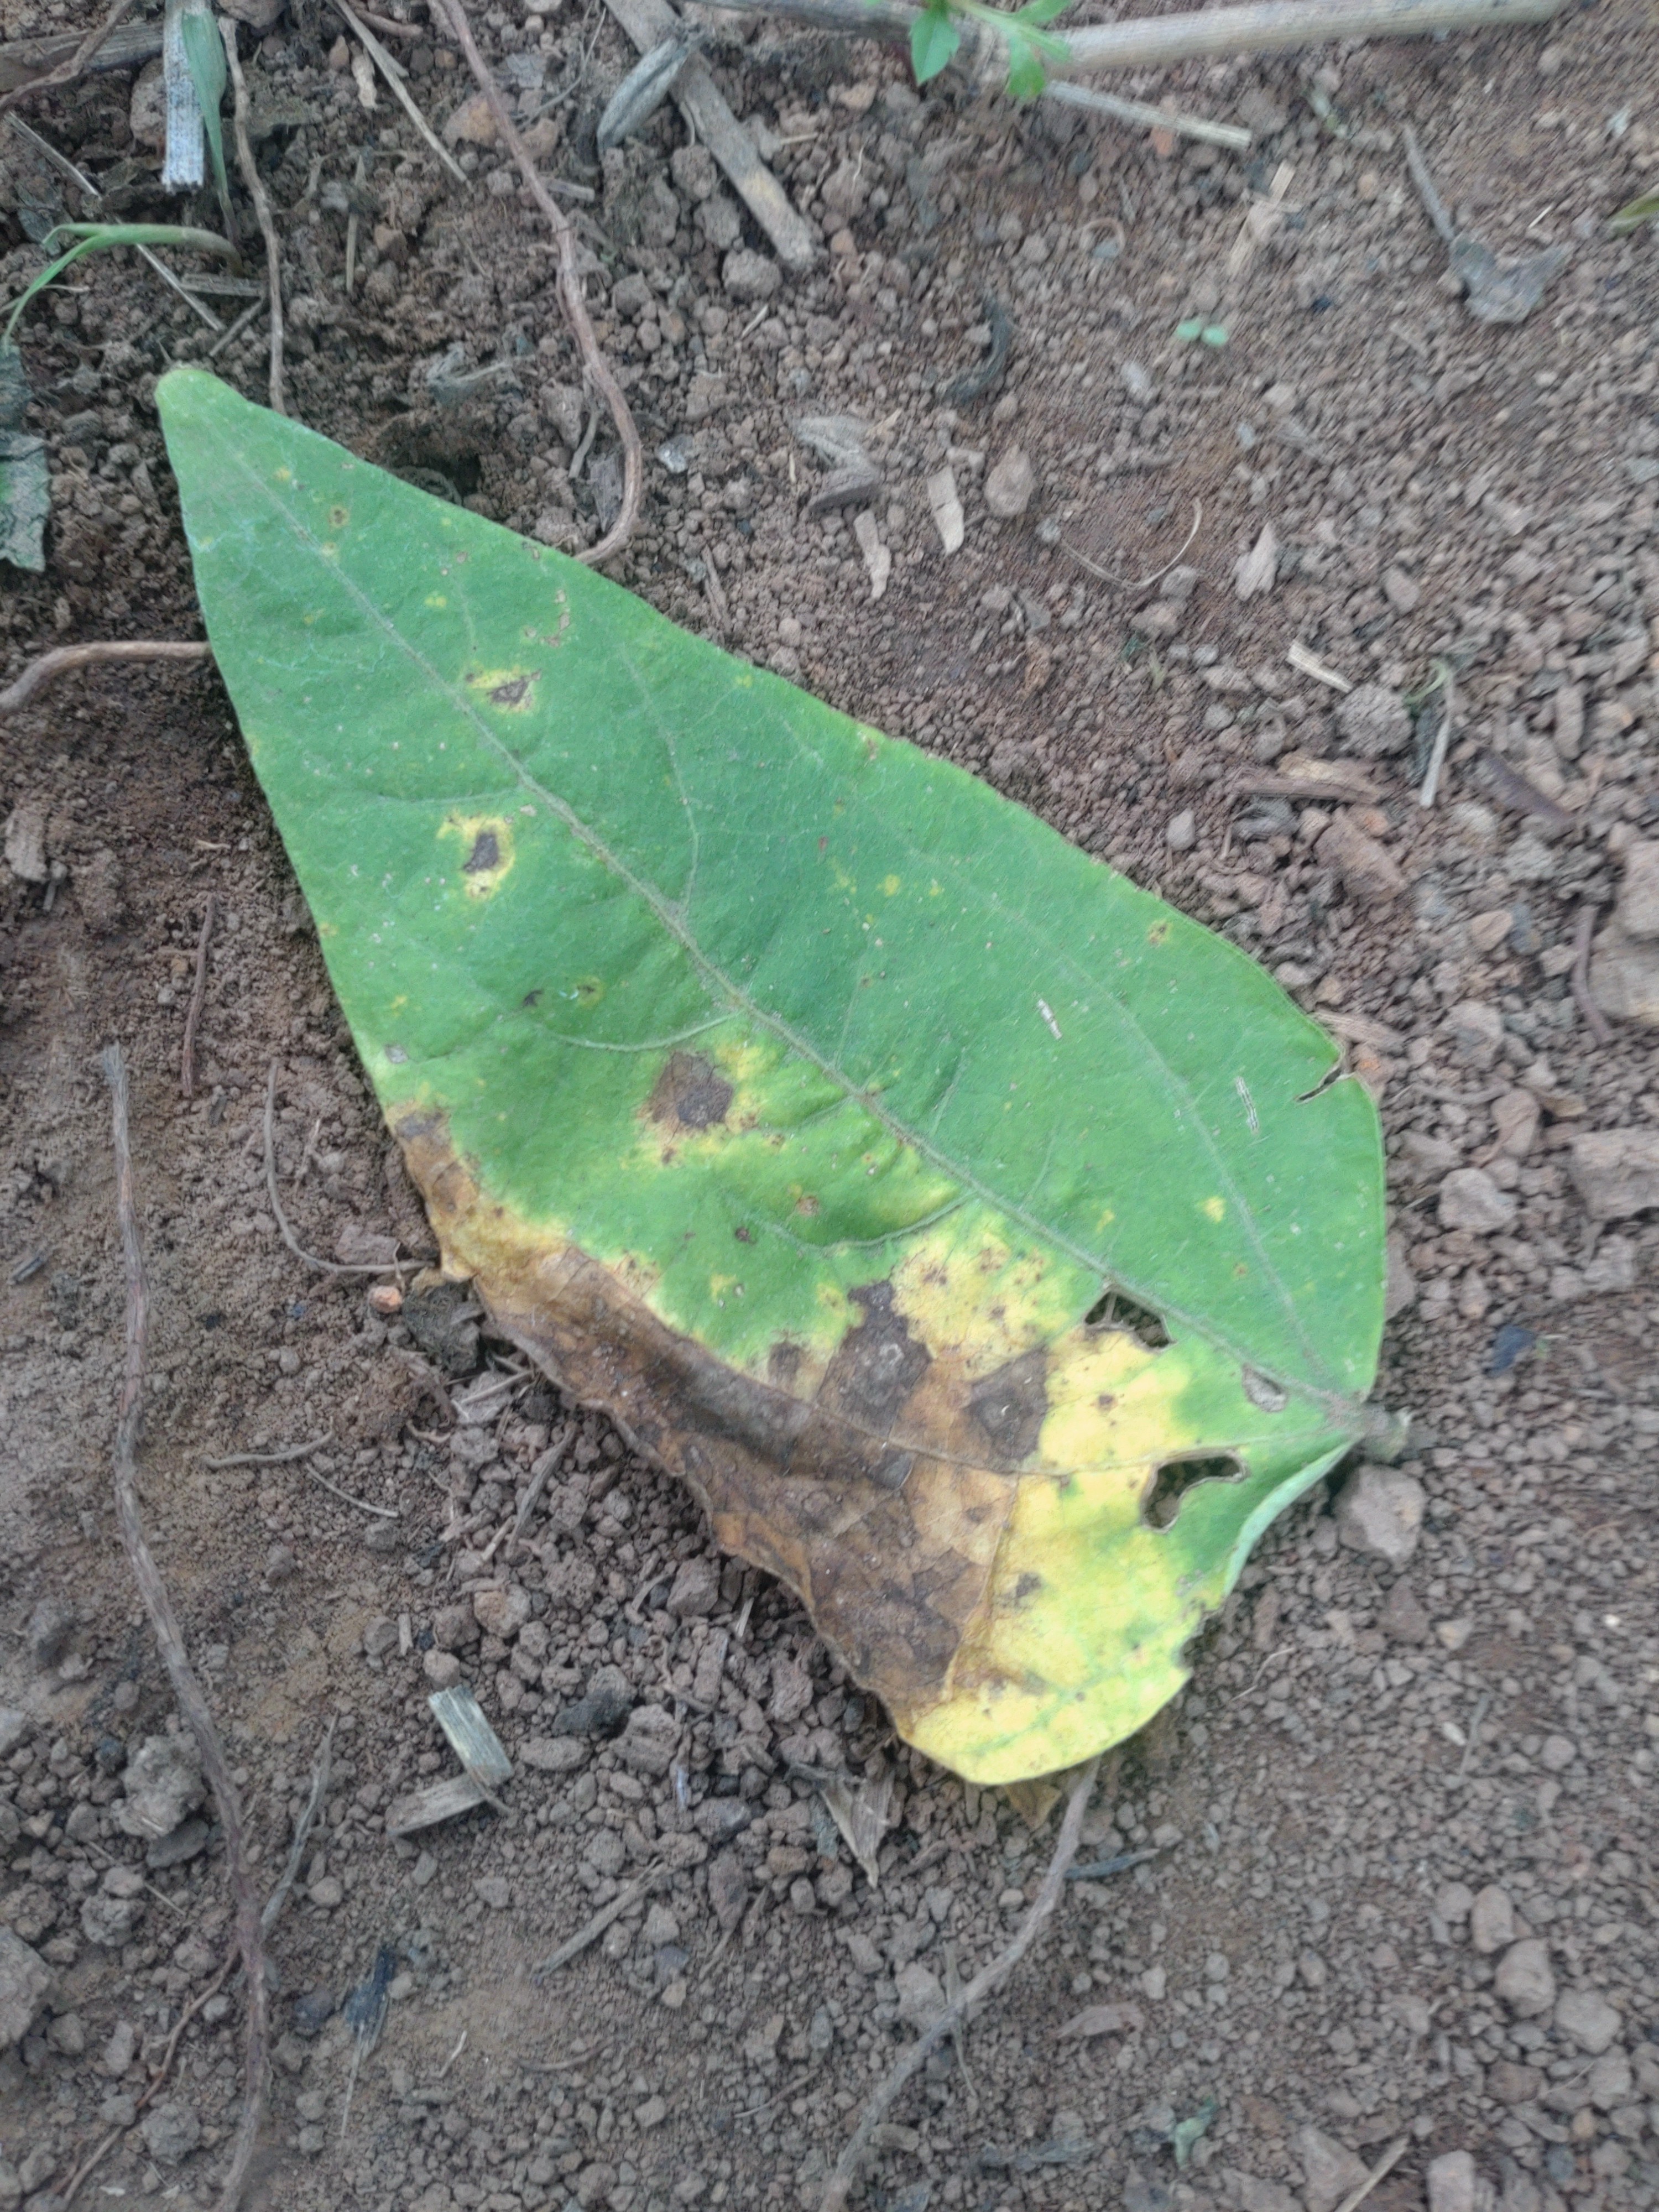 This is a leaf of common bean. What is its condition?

anthracnose
